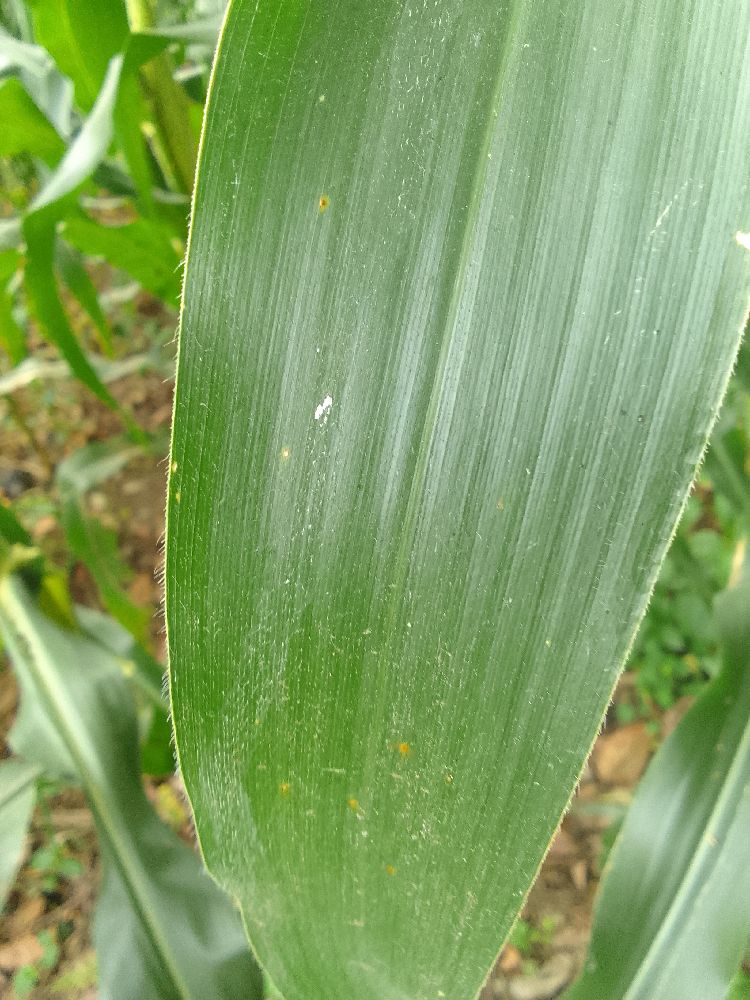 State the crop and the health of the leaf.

maize, healthy
